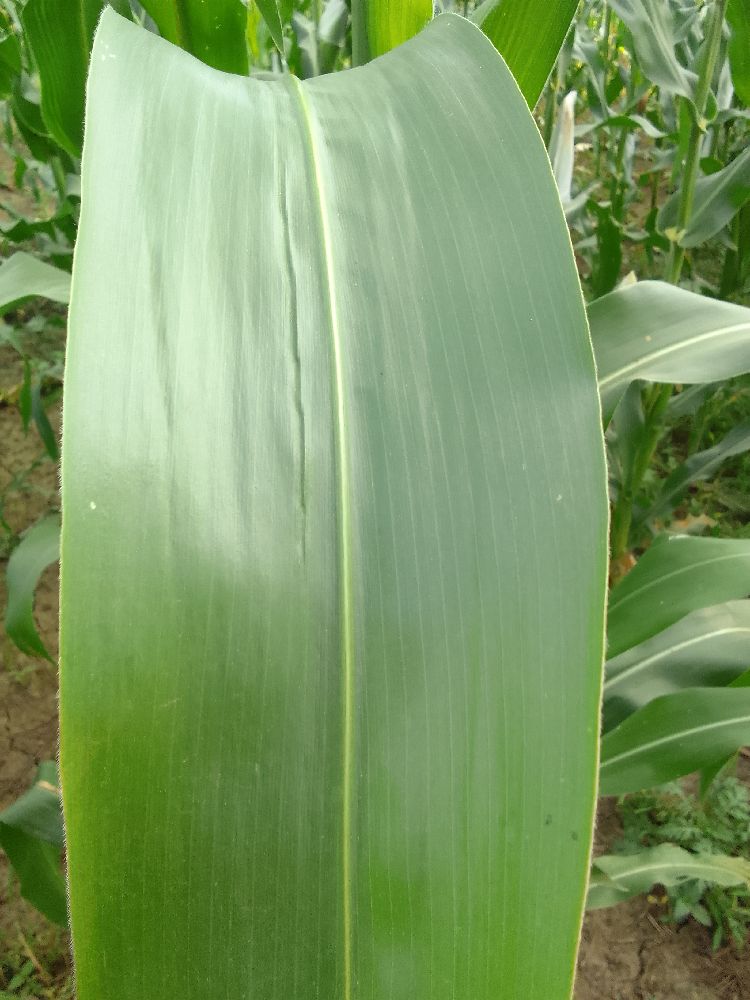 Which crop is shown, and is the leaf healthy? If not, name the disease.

maize, healthy
